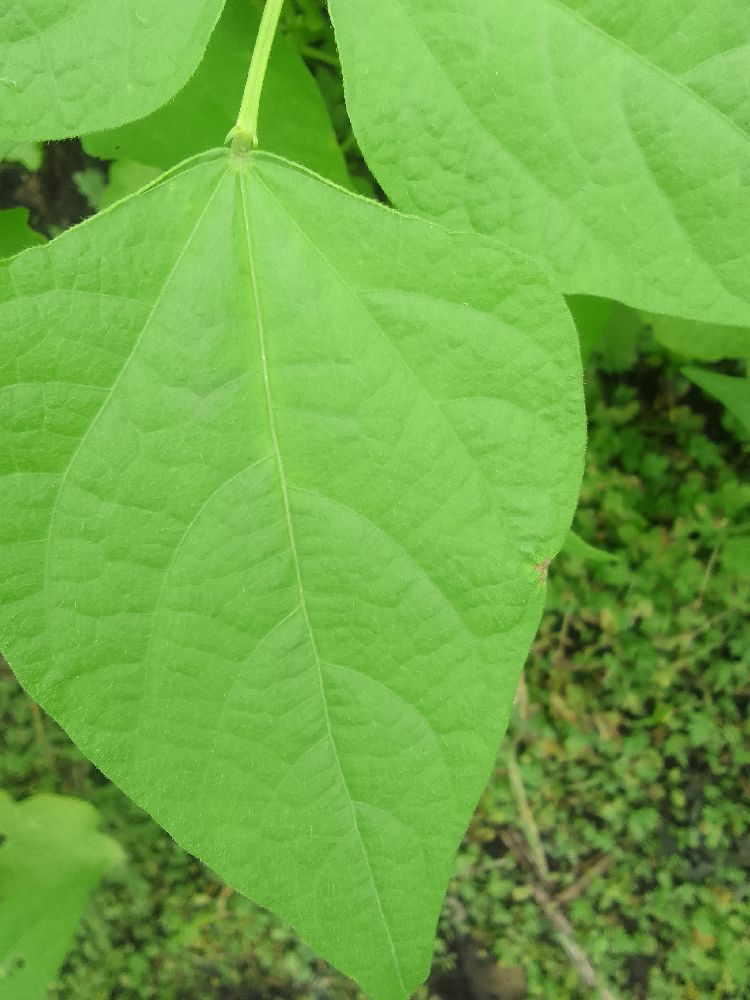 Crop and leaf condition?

common bean, healthy
